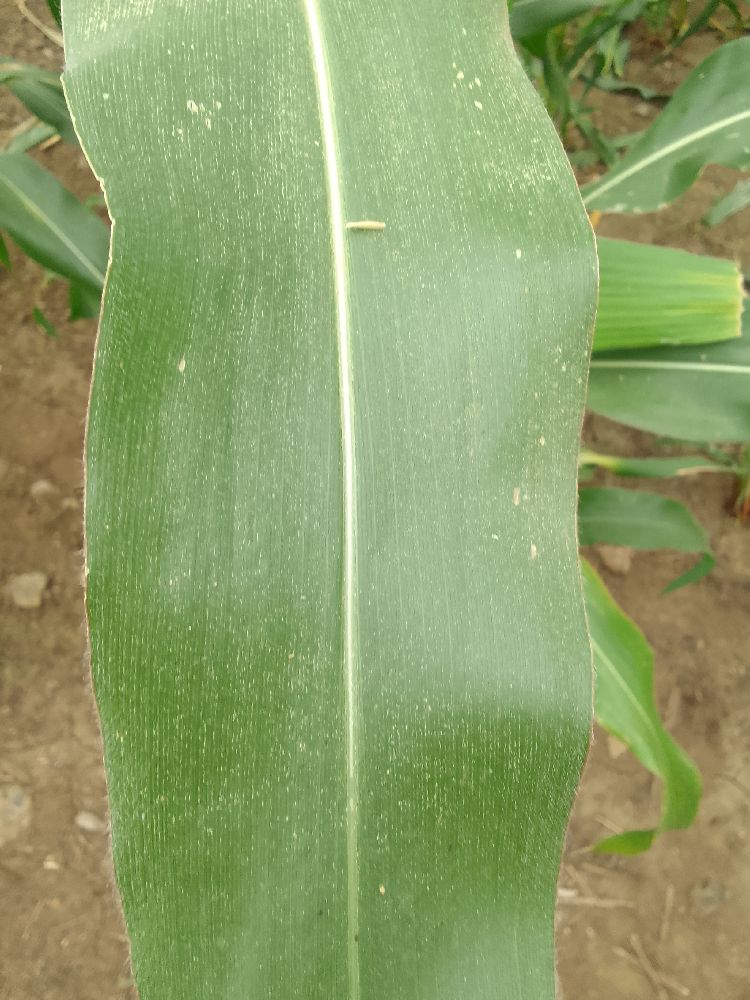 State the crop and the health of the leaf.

maize, healthy
